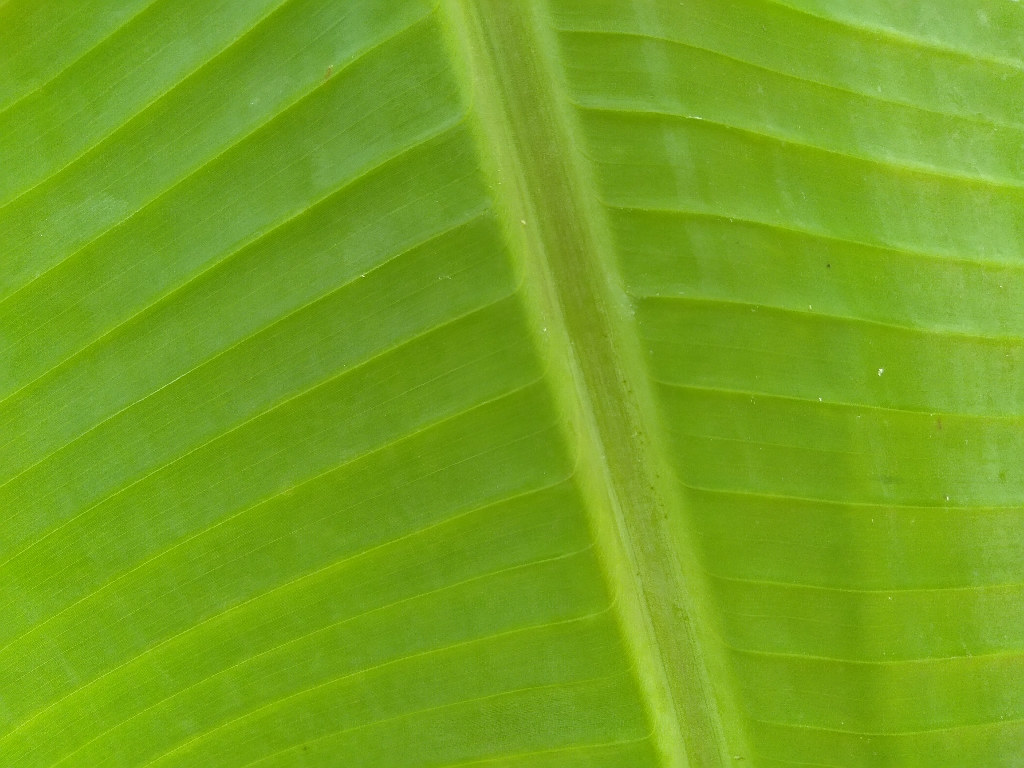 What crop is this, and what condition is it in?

banana, healthy
